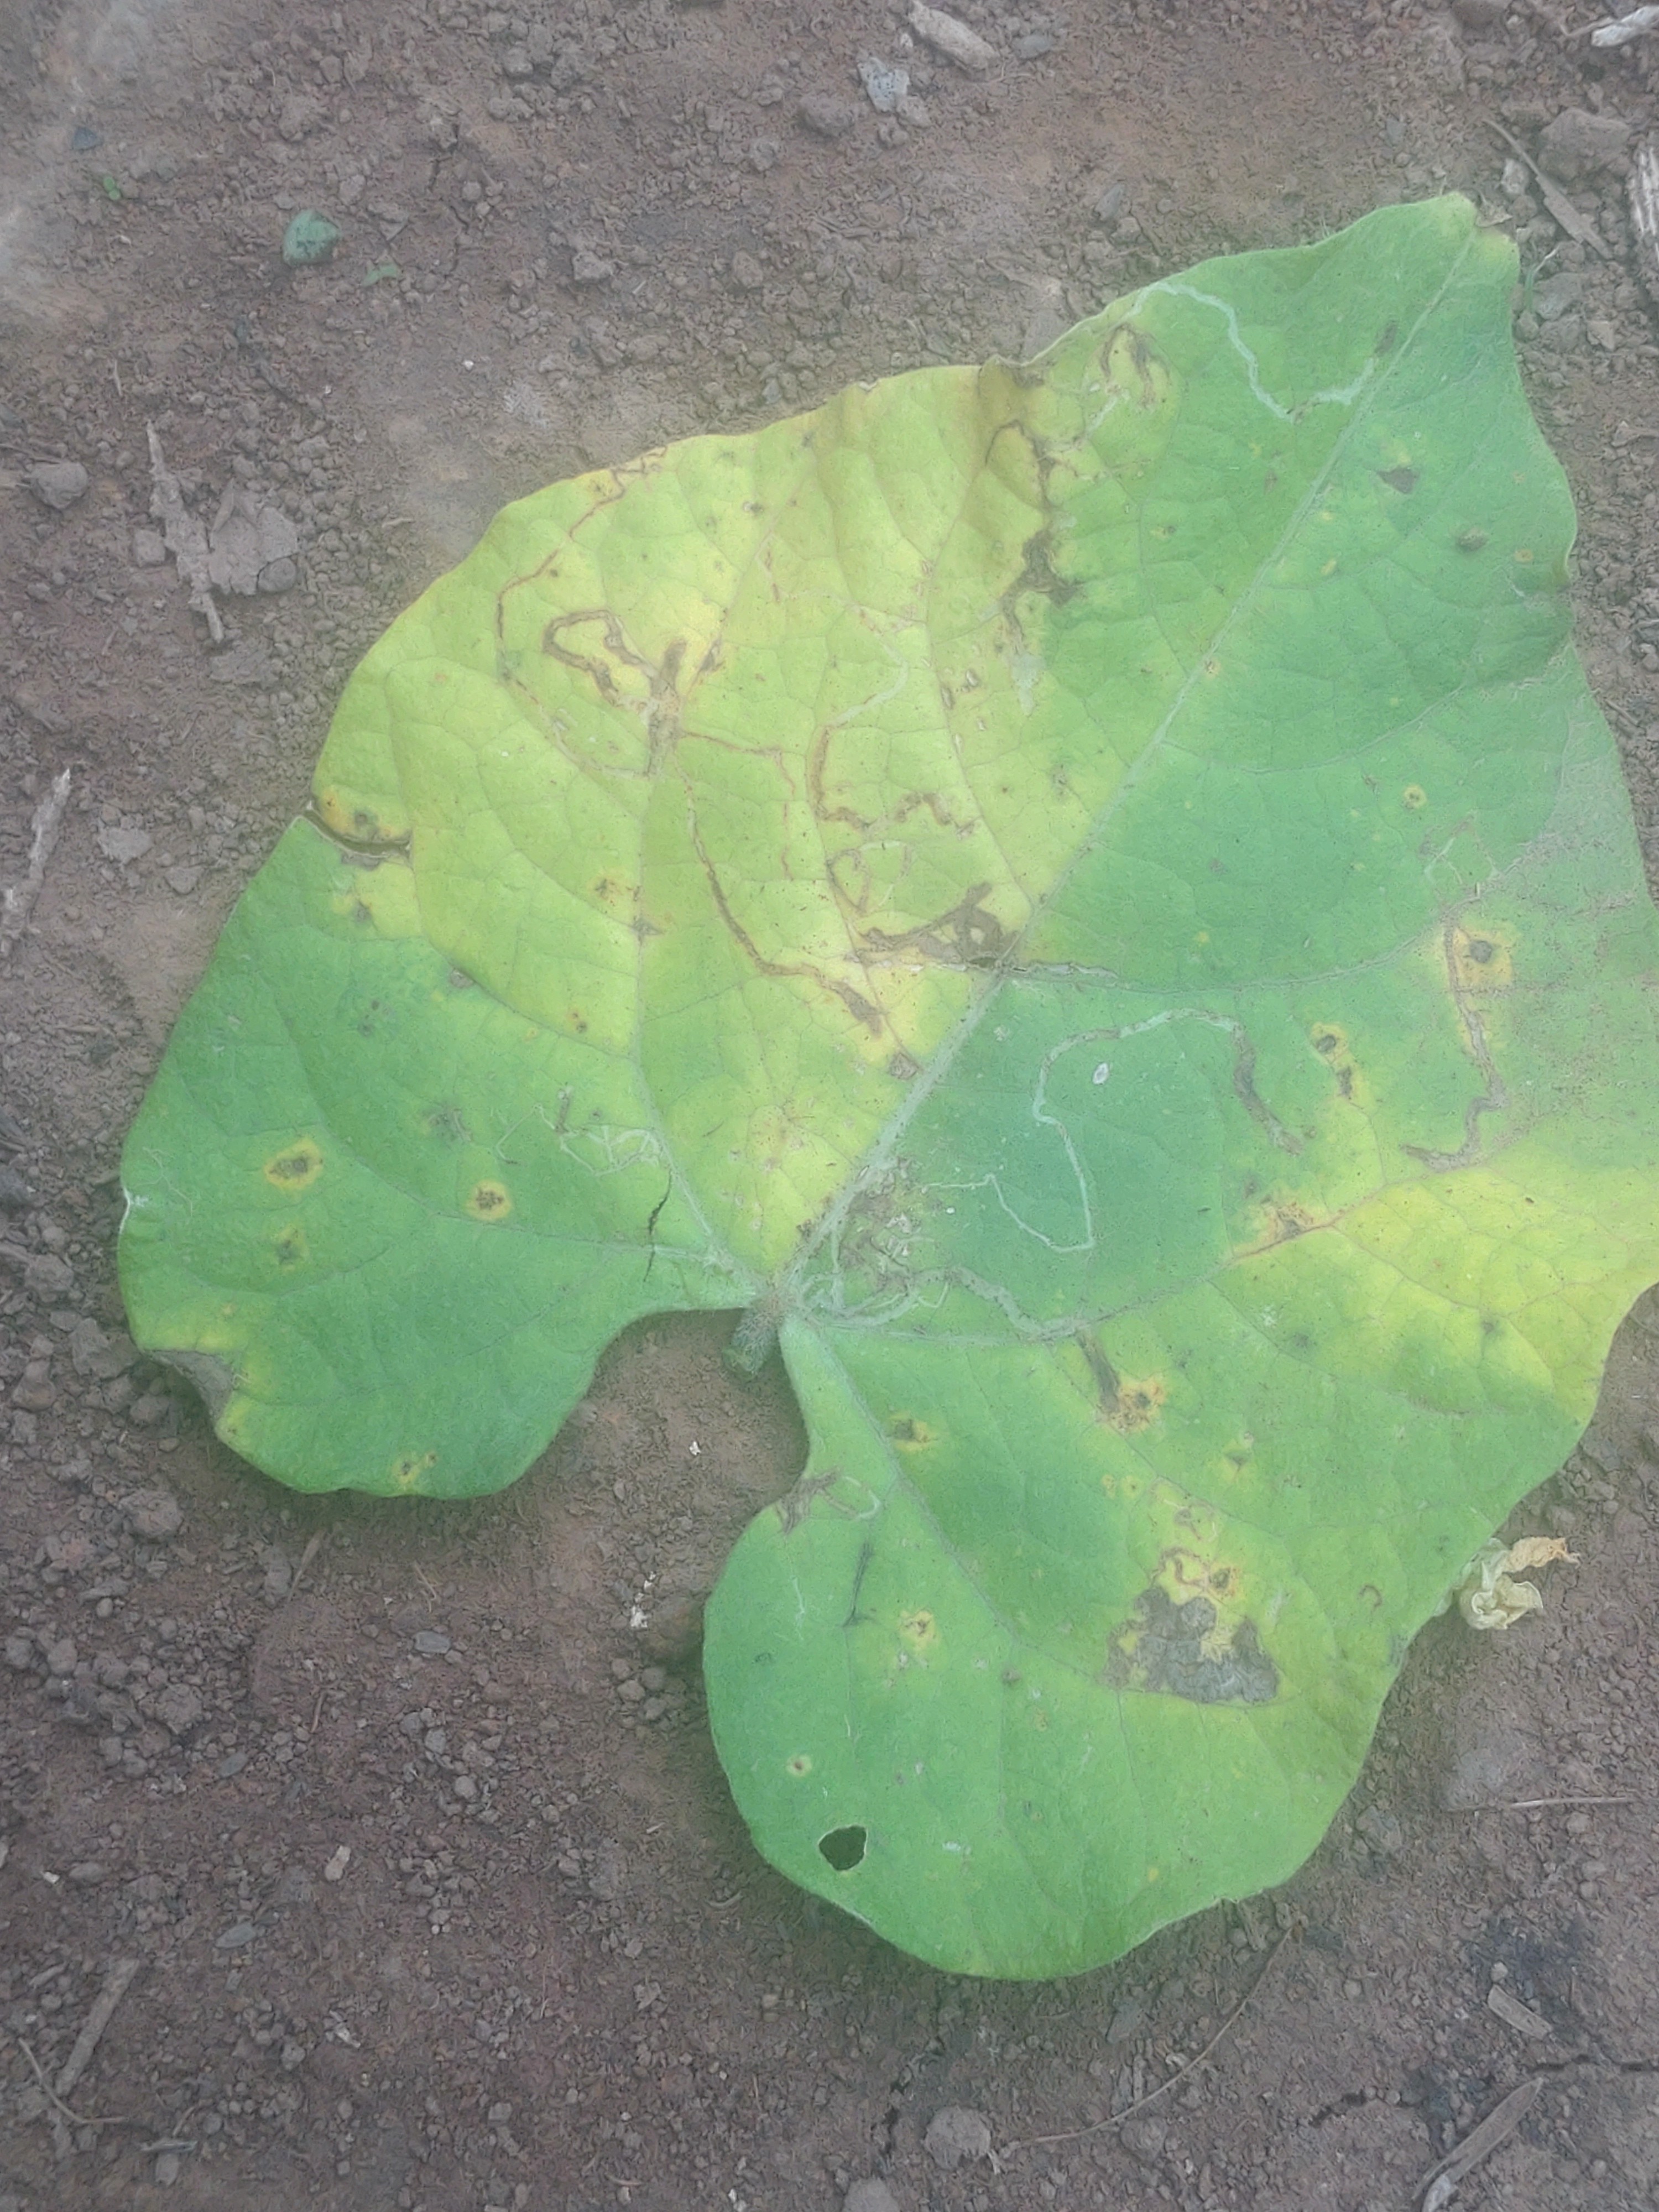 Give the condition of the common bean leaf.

anthracnose
